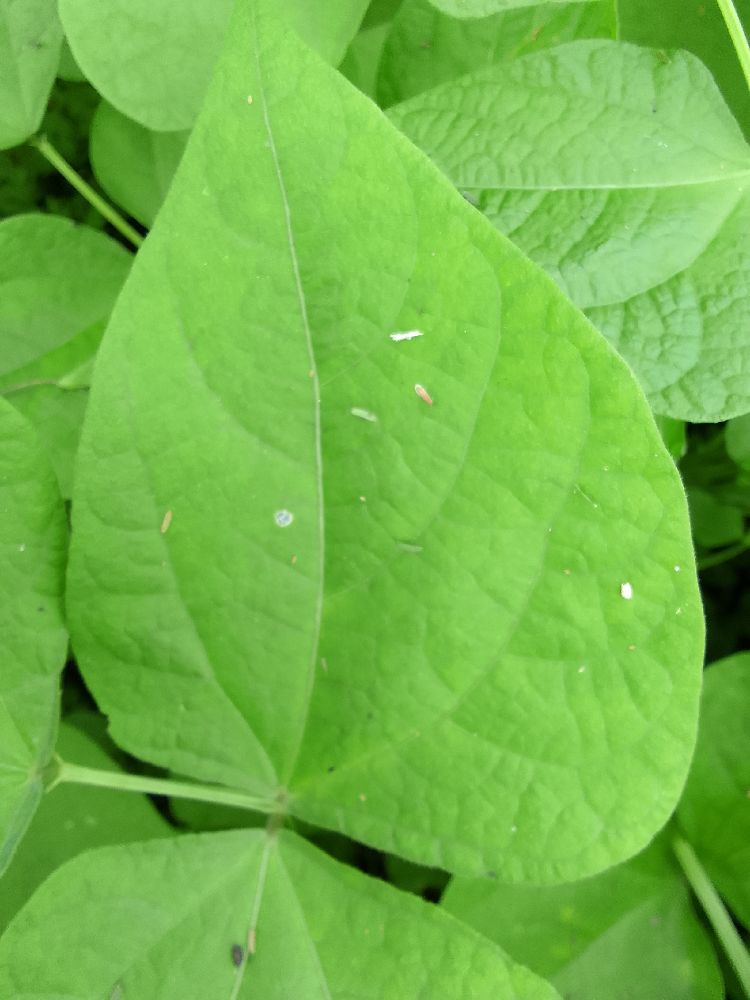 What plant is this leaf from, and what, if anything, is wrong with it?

common bean, healthy
